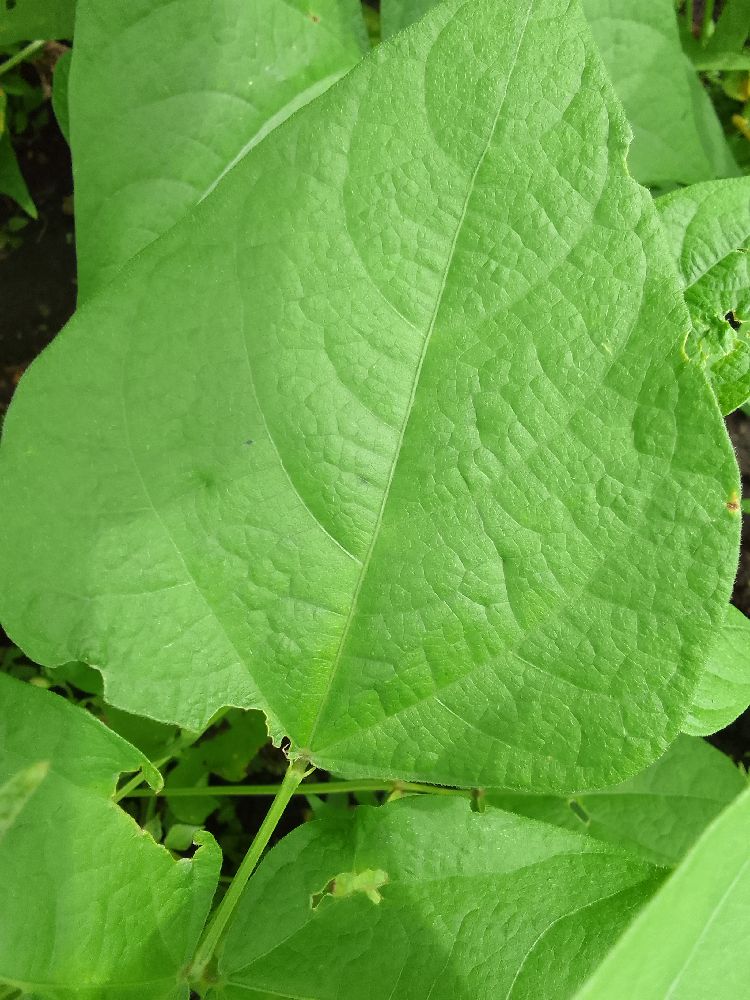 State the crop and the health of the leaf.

common bean, healthy
